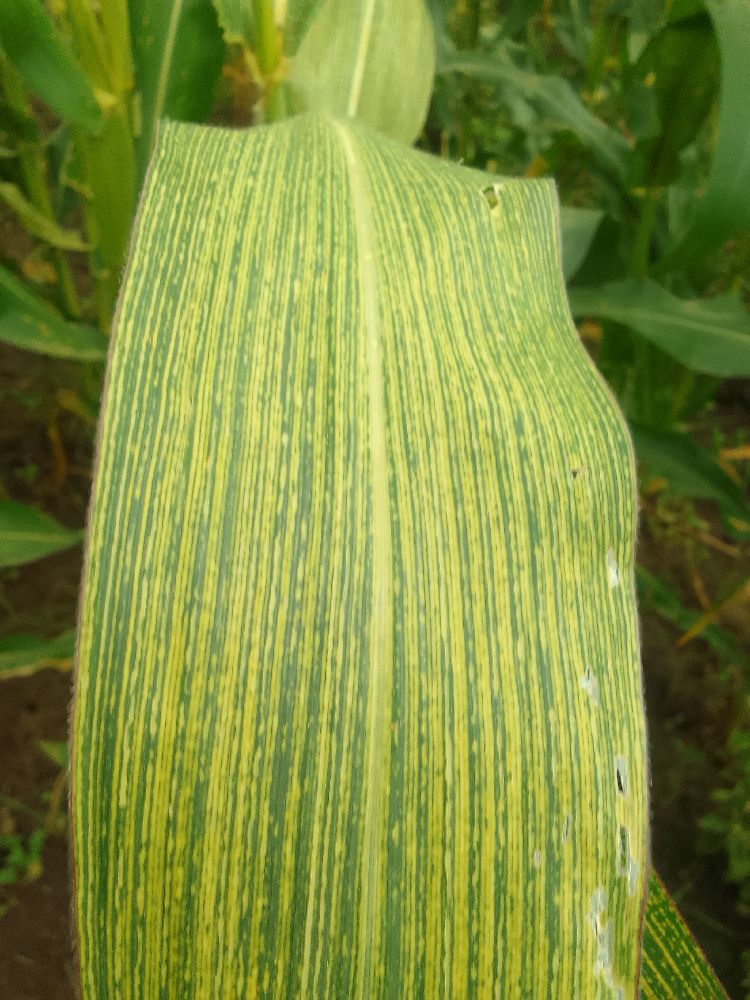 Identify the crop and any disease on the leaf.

maize, maize streak virus
